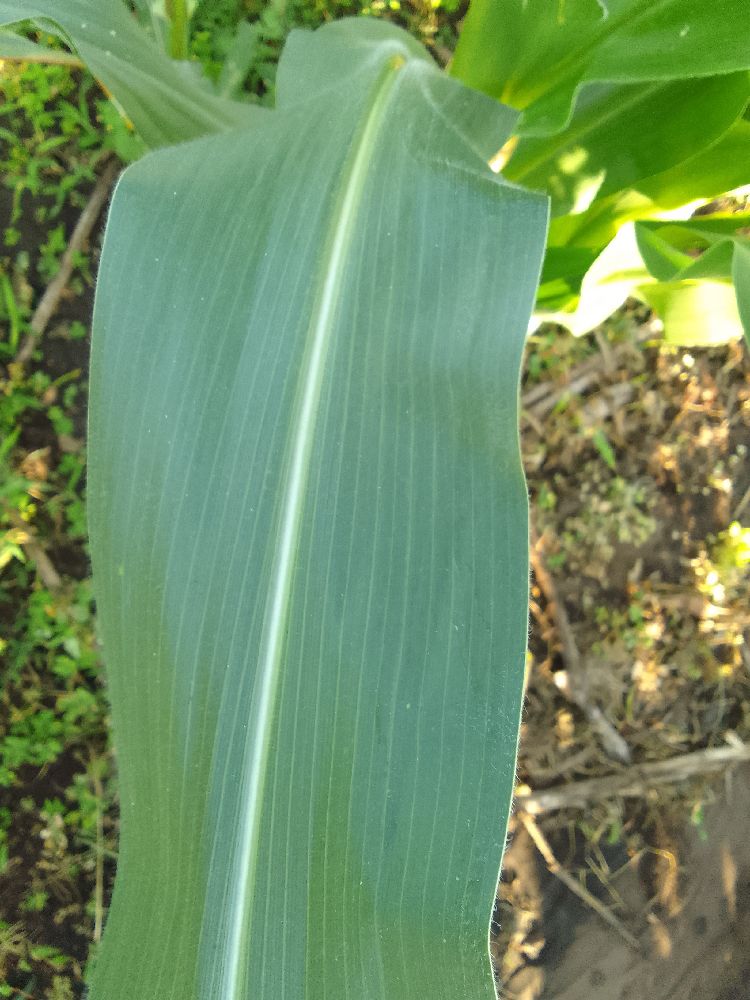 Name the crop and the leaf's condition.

maize, healthy
